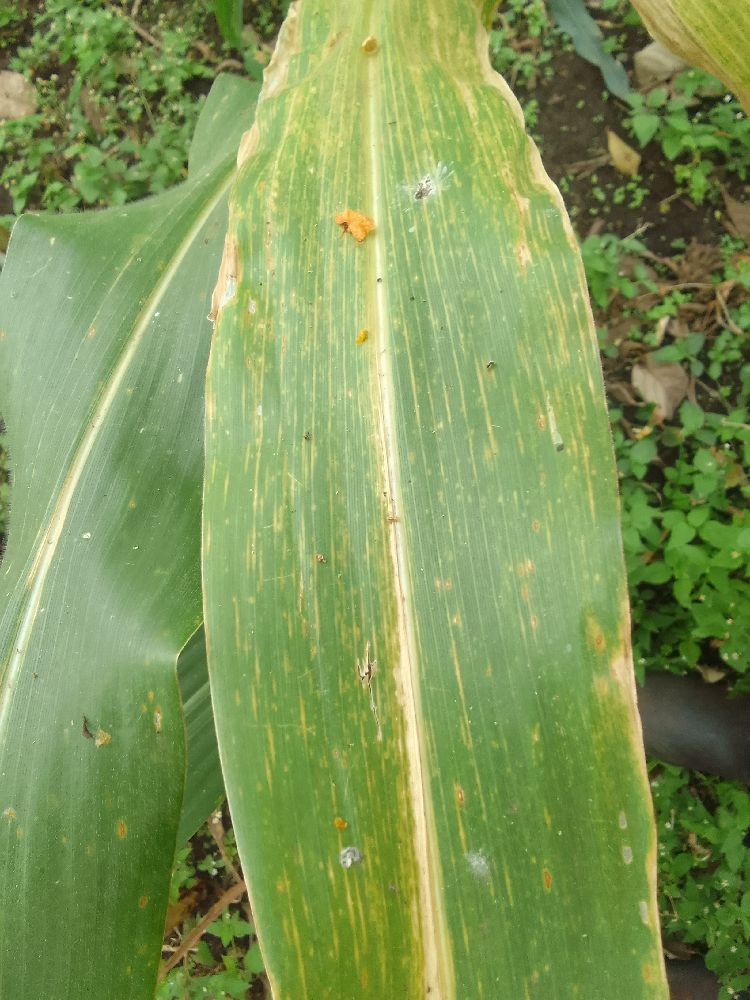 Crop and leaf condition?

maize, maize lethal necrosis
